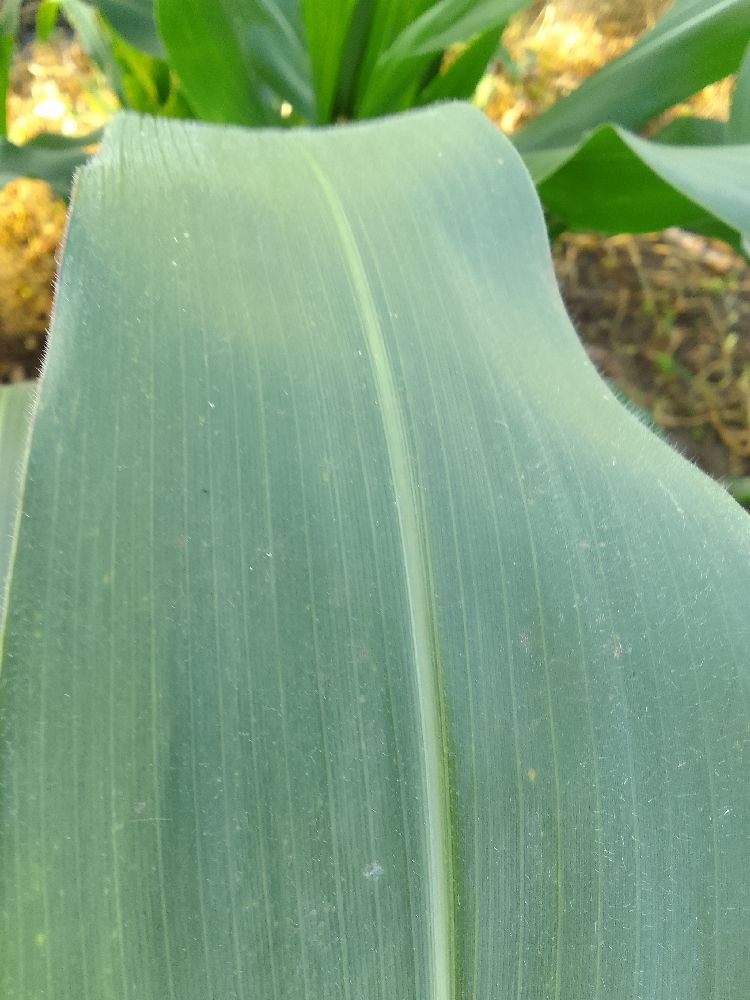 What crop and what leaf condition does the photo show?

maize, healthy
